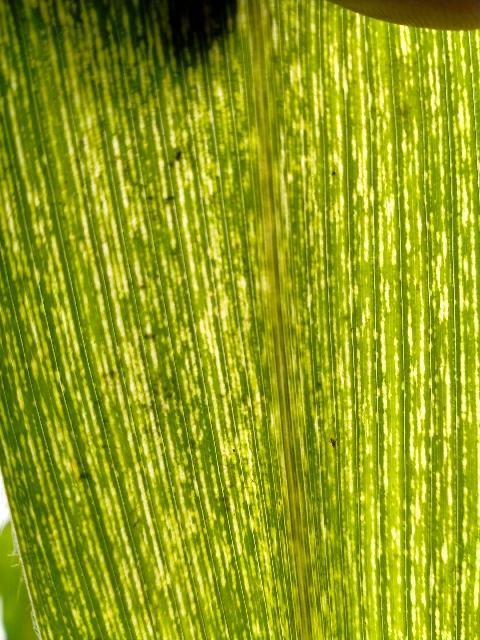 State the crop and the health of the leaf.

maize, maize streak virus
